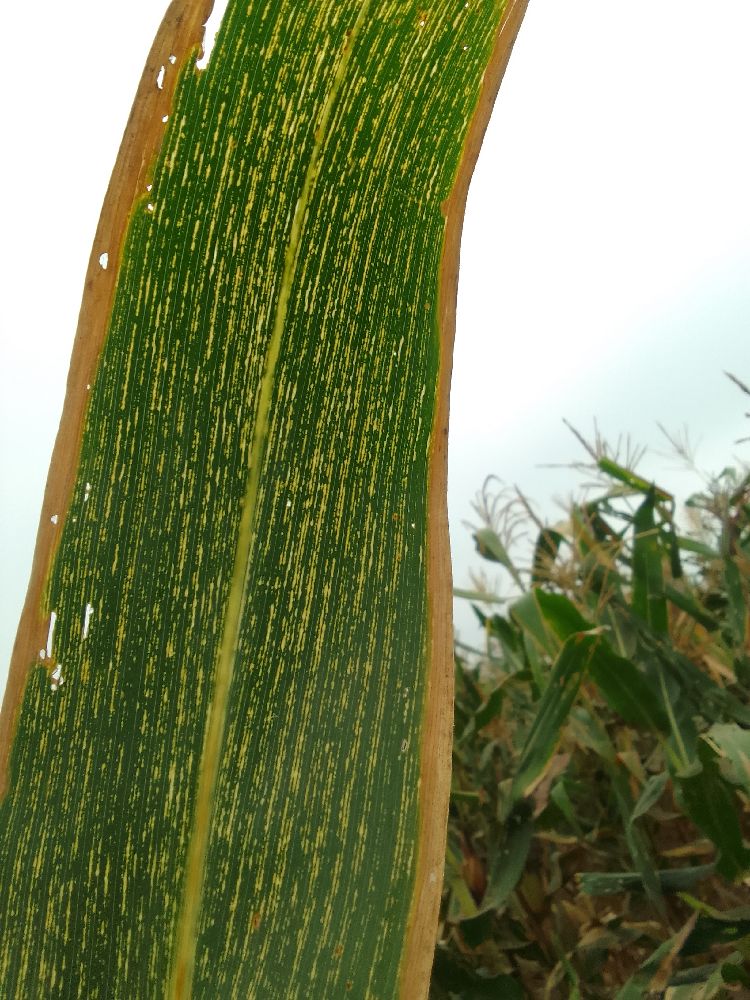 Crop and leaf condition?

maize, maize streak virus
